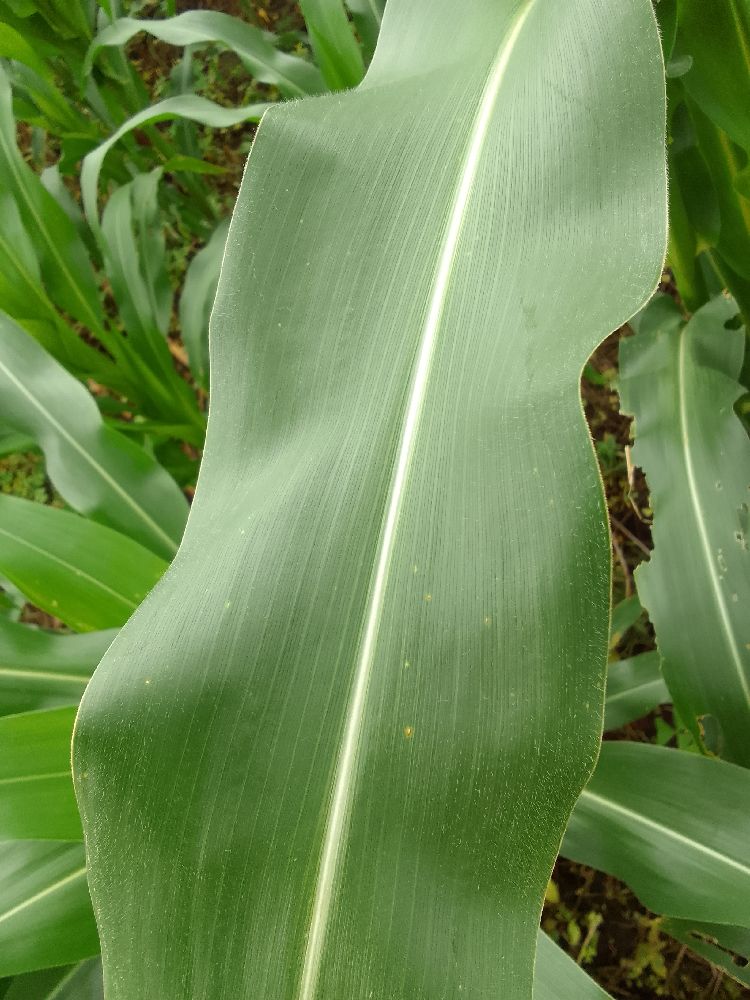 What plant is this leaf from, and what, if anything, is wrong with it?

maize, healthy
